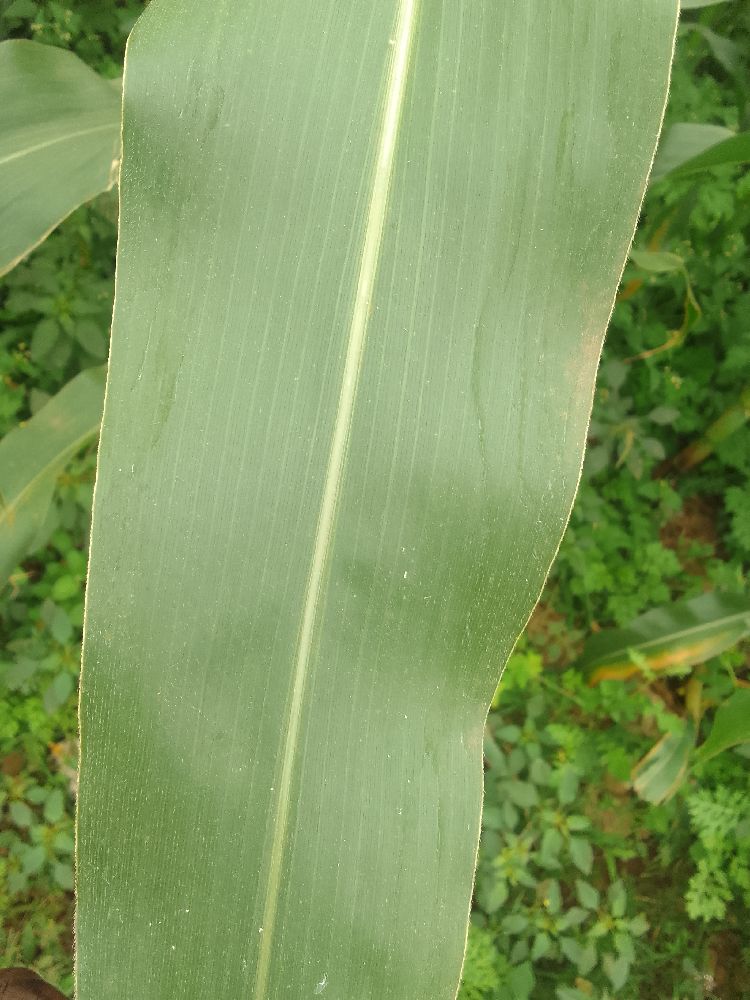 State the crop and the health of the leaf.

maize, healthy
